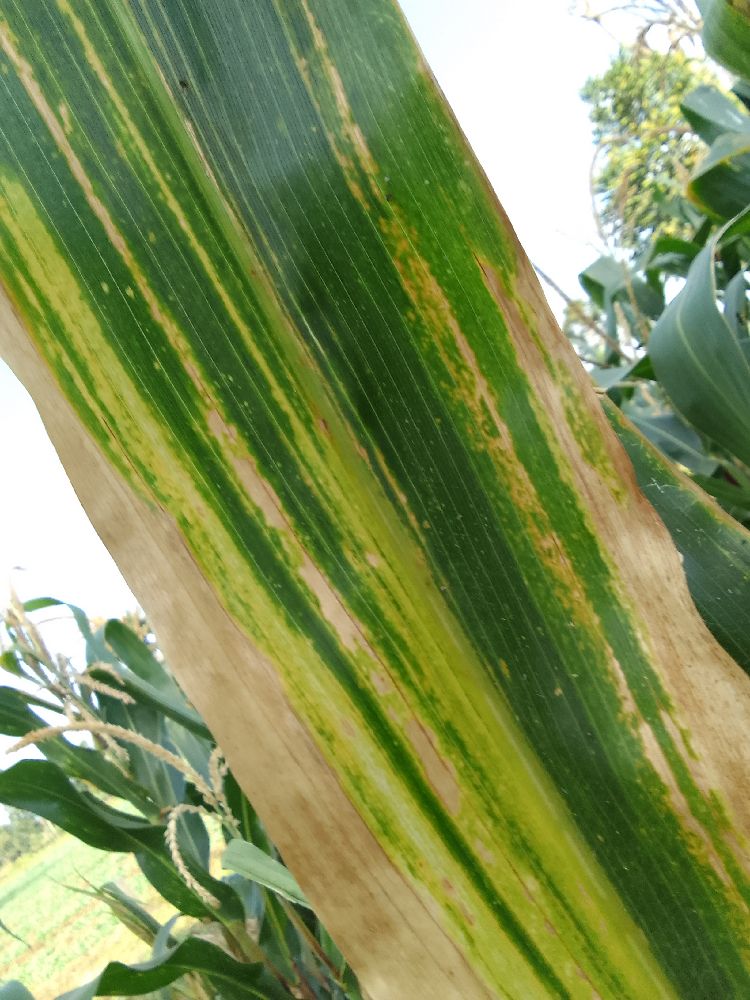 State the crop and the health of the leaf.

maize, maize lethal necrosis
